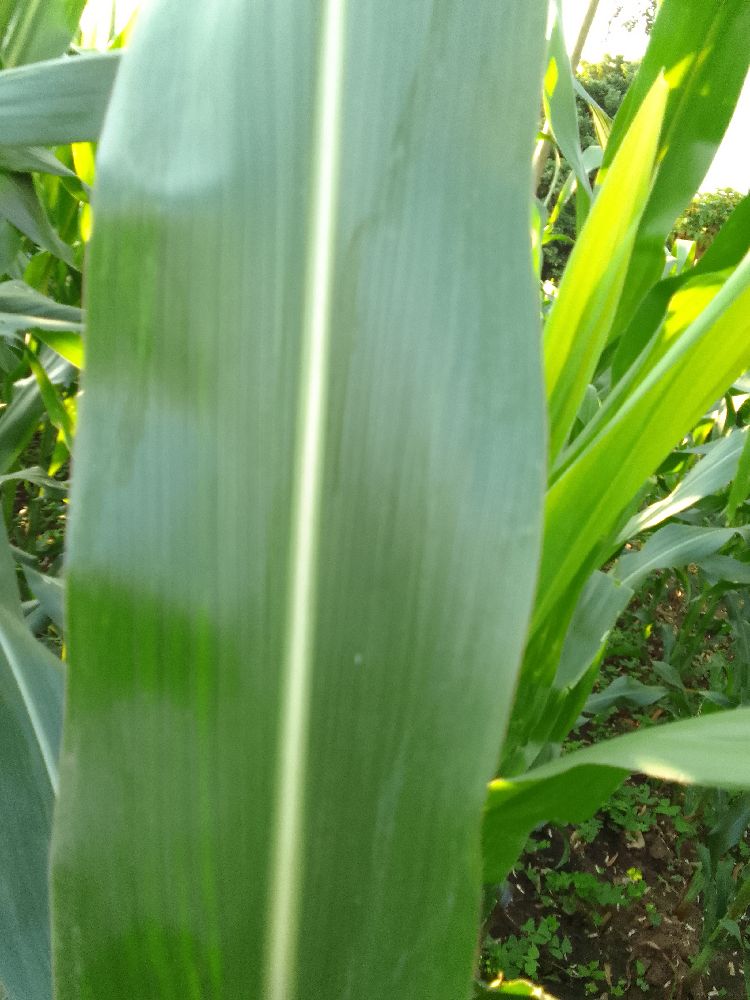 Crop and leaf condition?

maize, healthy
